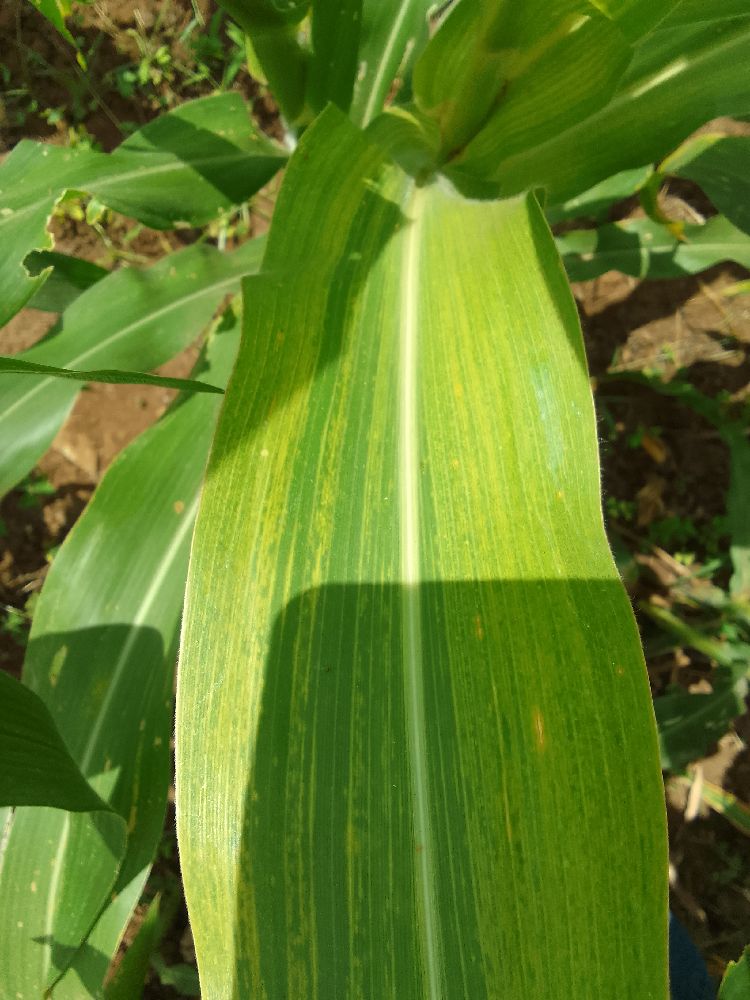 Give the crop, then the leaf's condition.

maize, maize lethal necrosis
